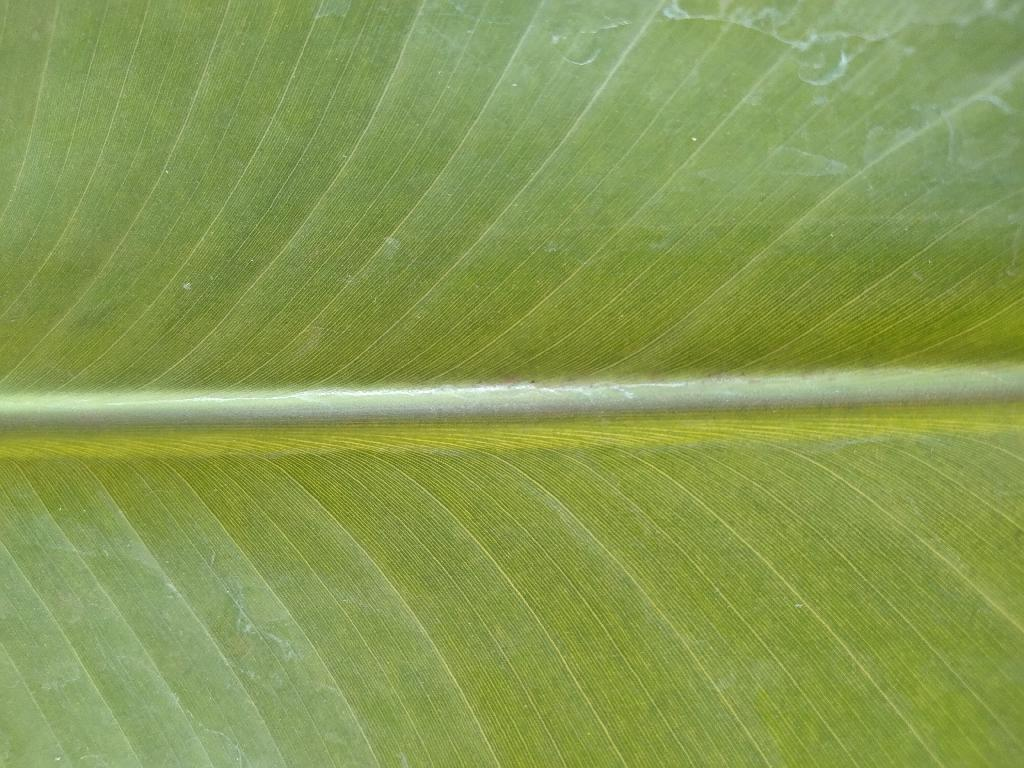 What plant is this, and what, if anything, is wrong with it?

banana, healthy
